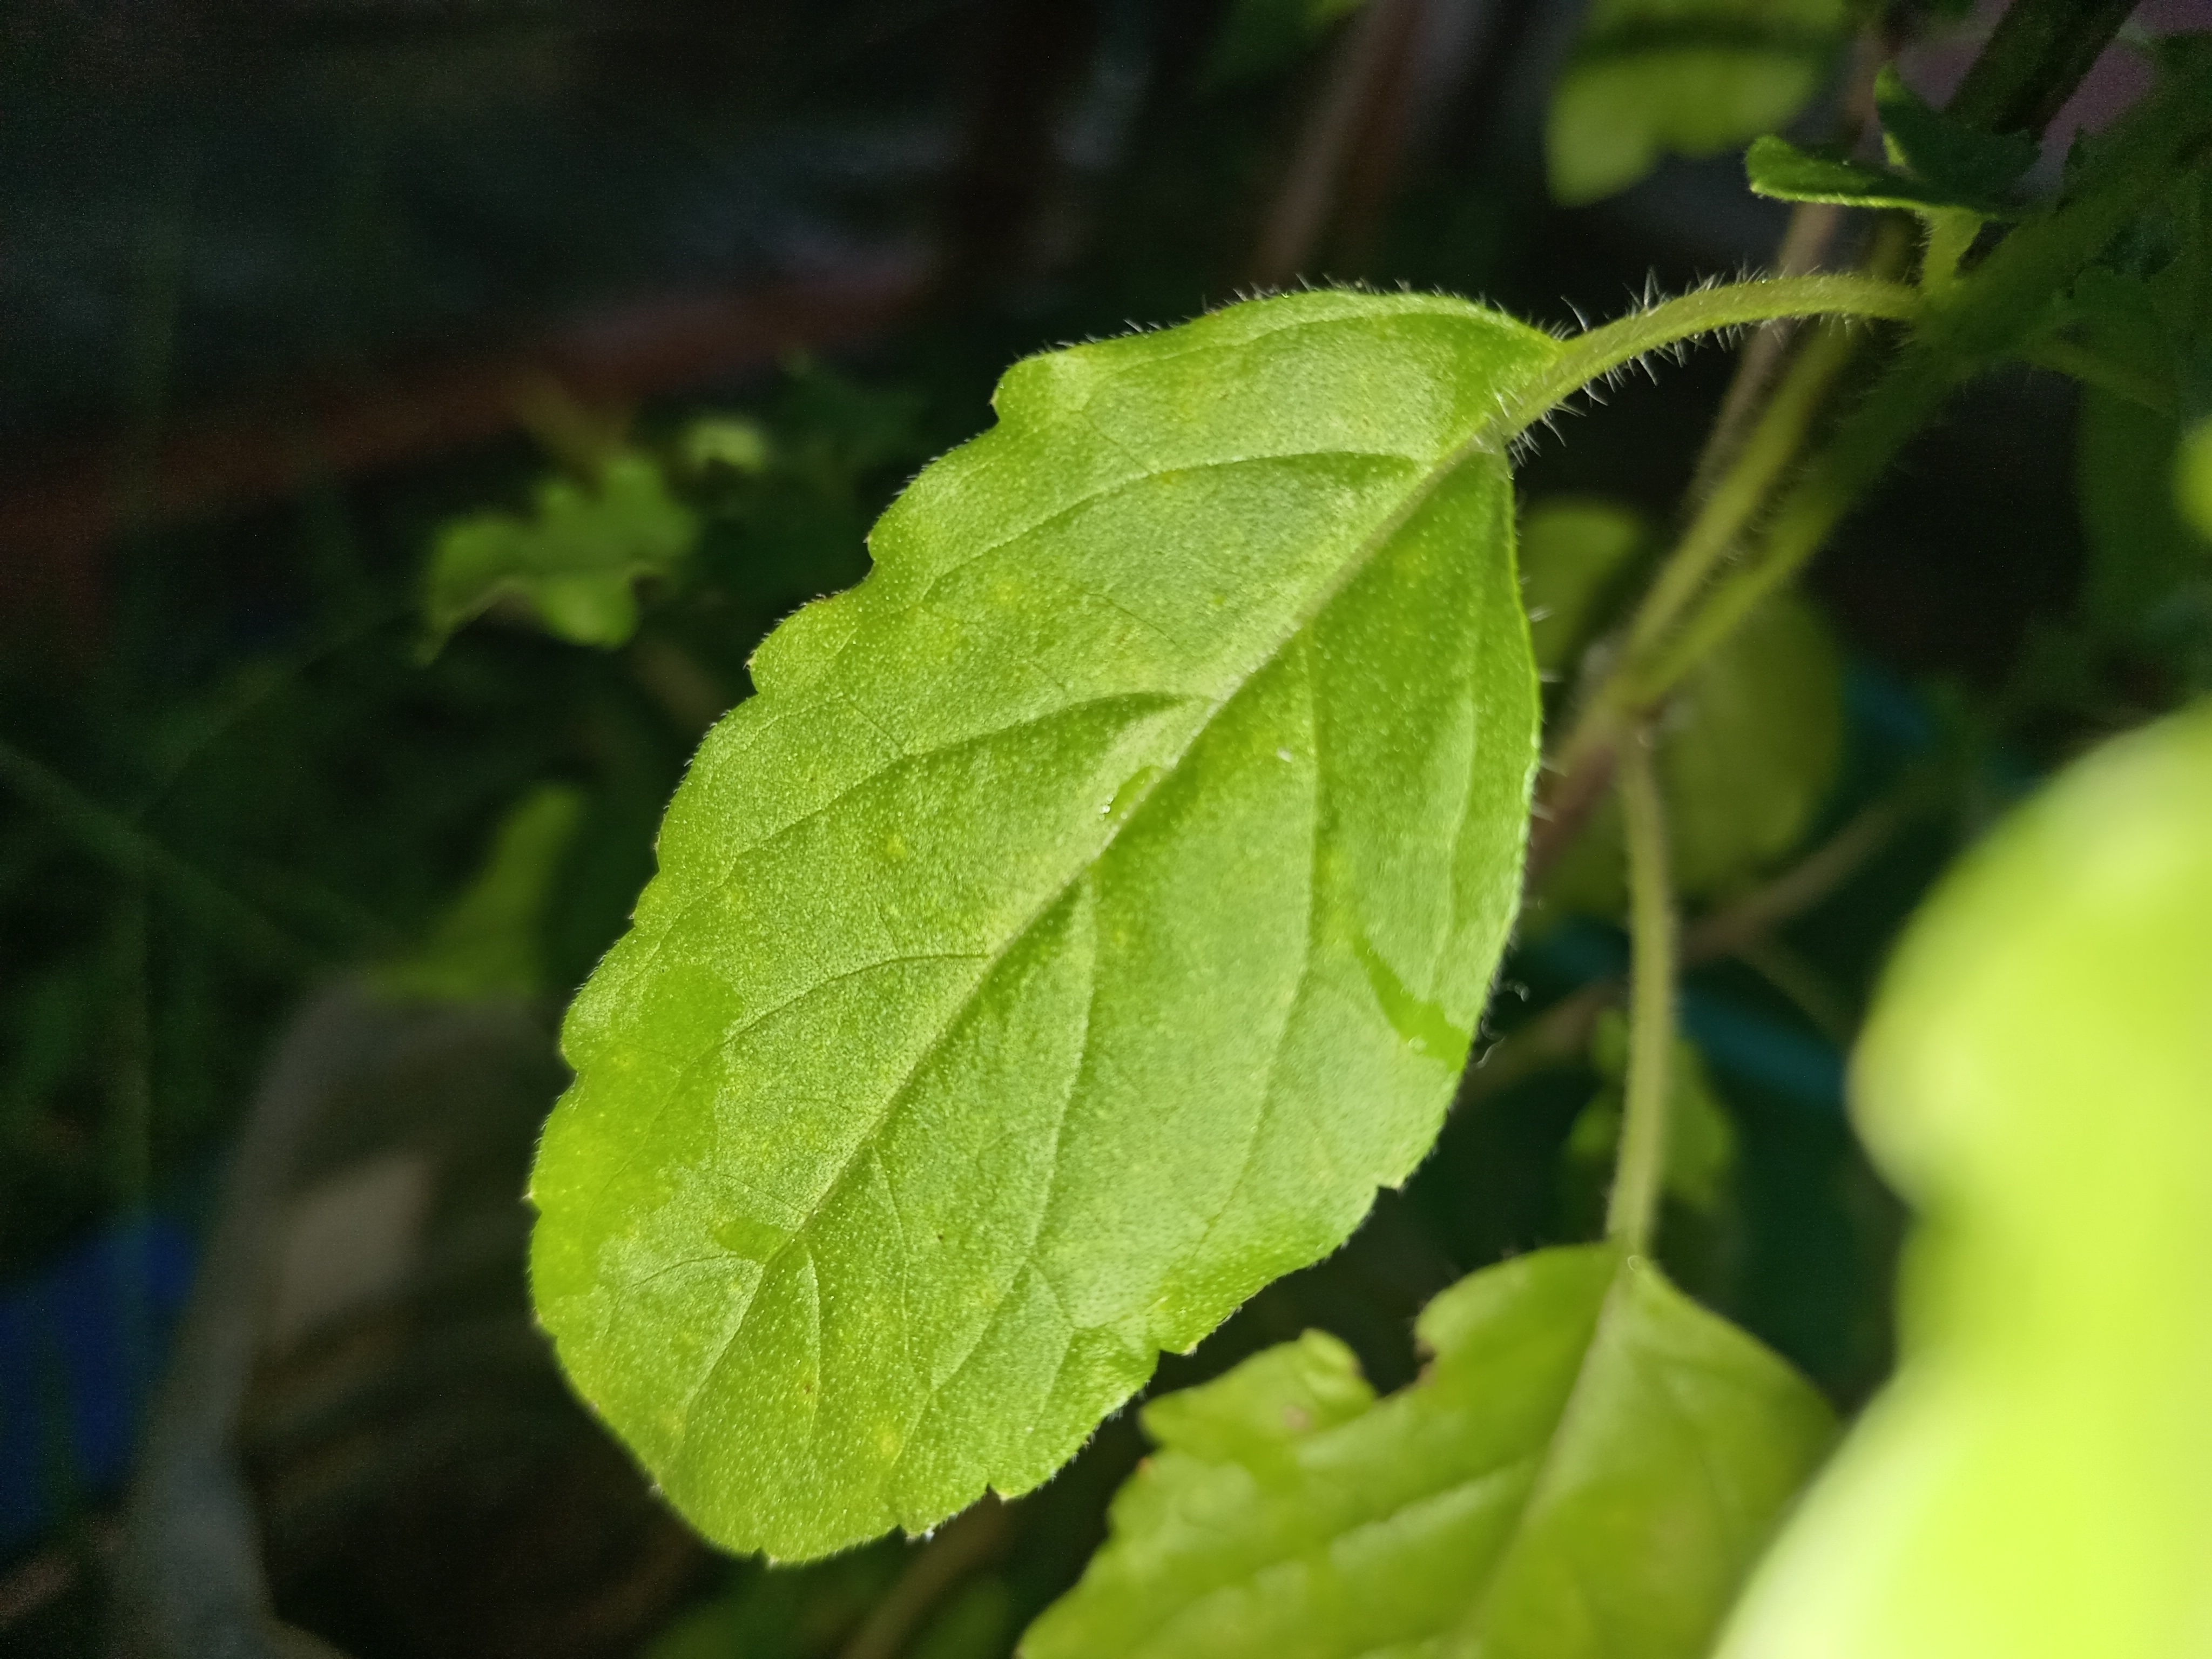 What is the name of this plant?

tulshi
